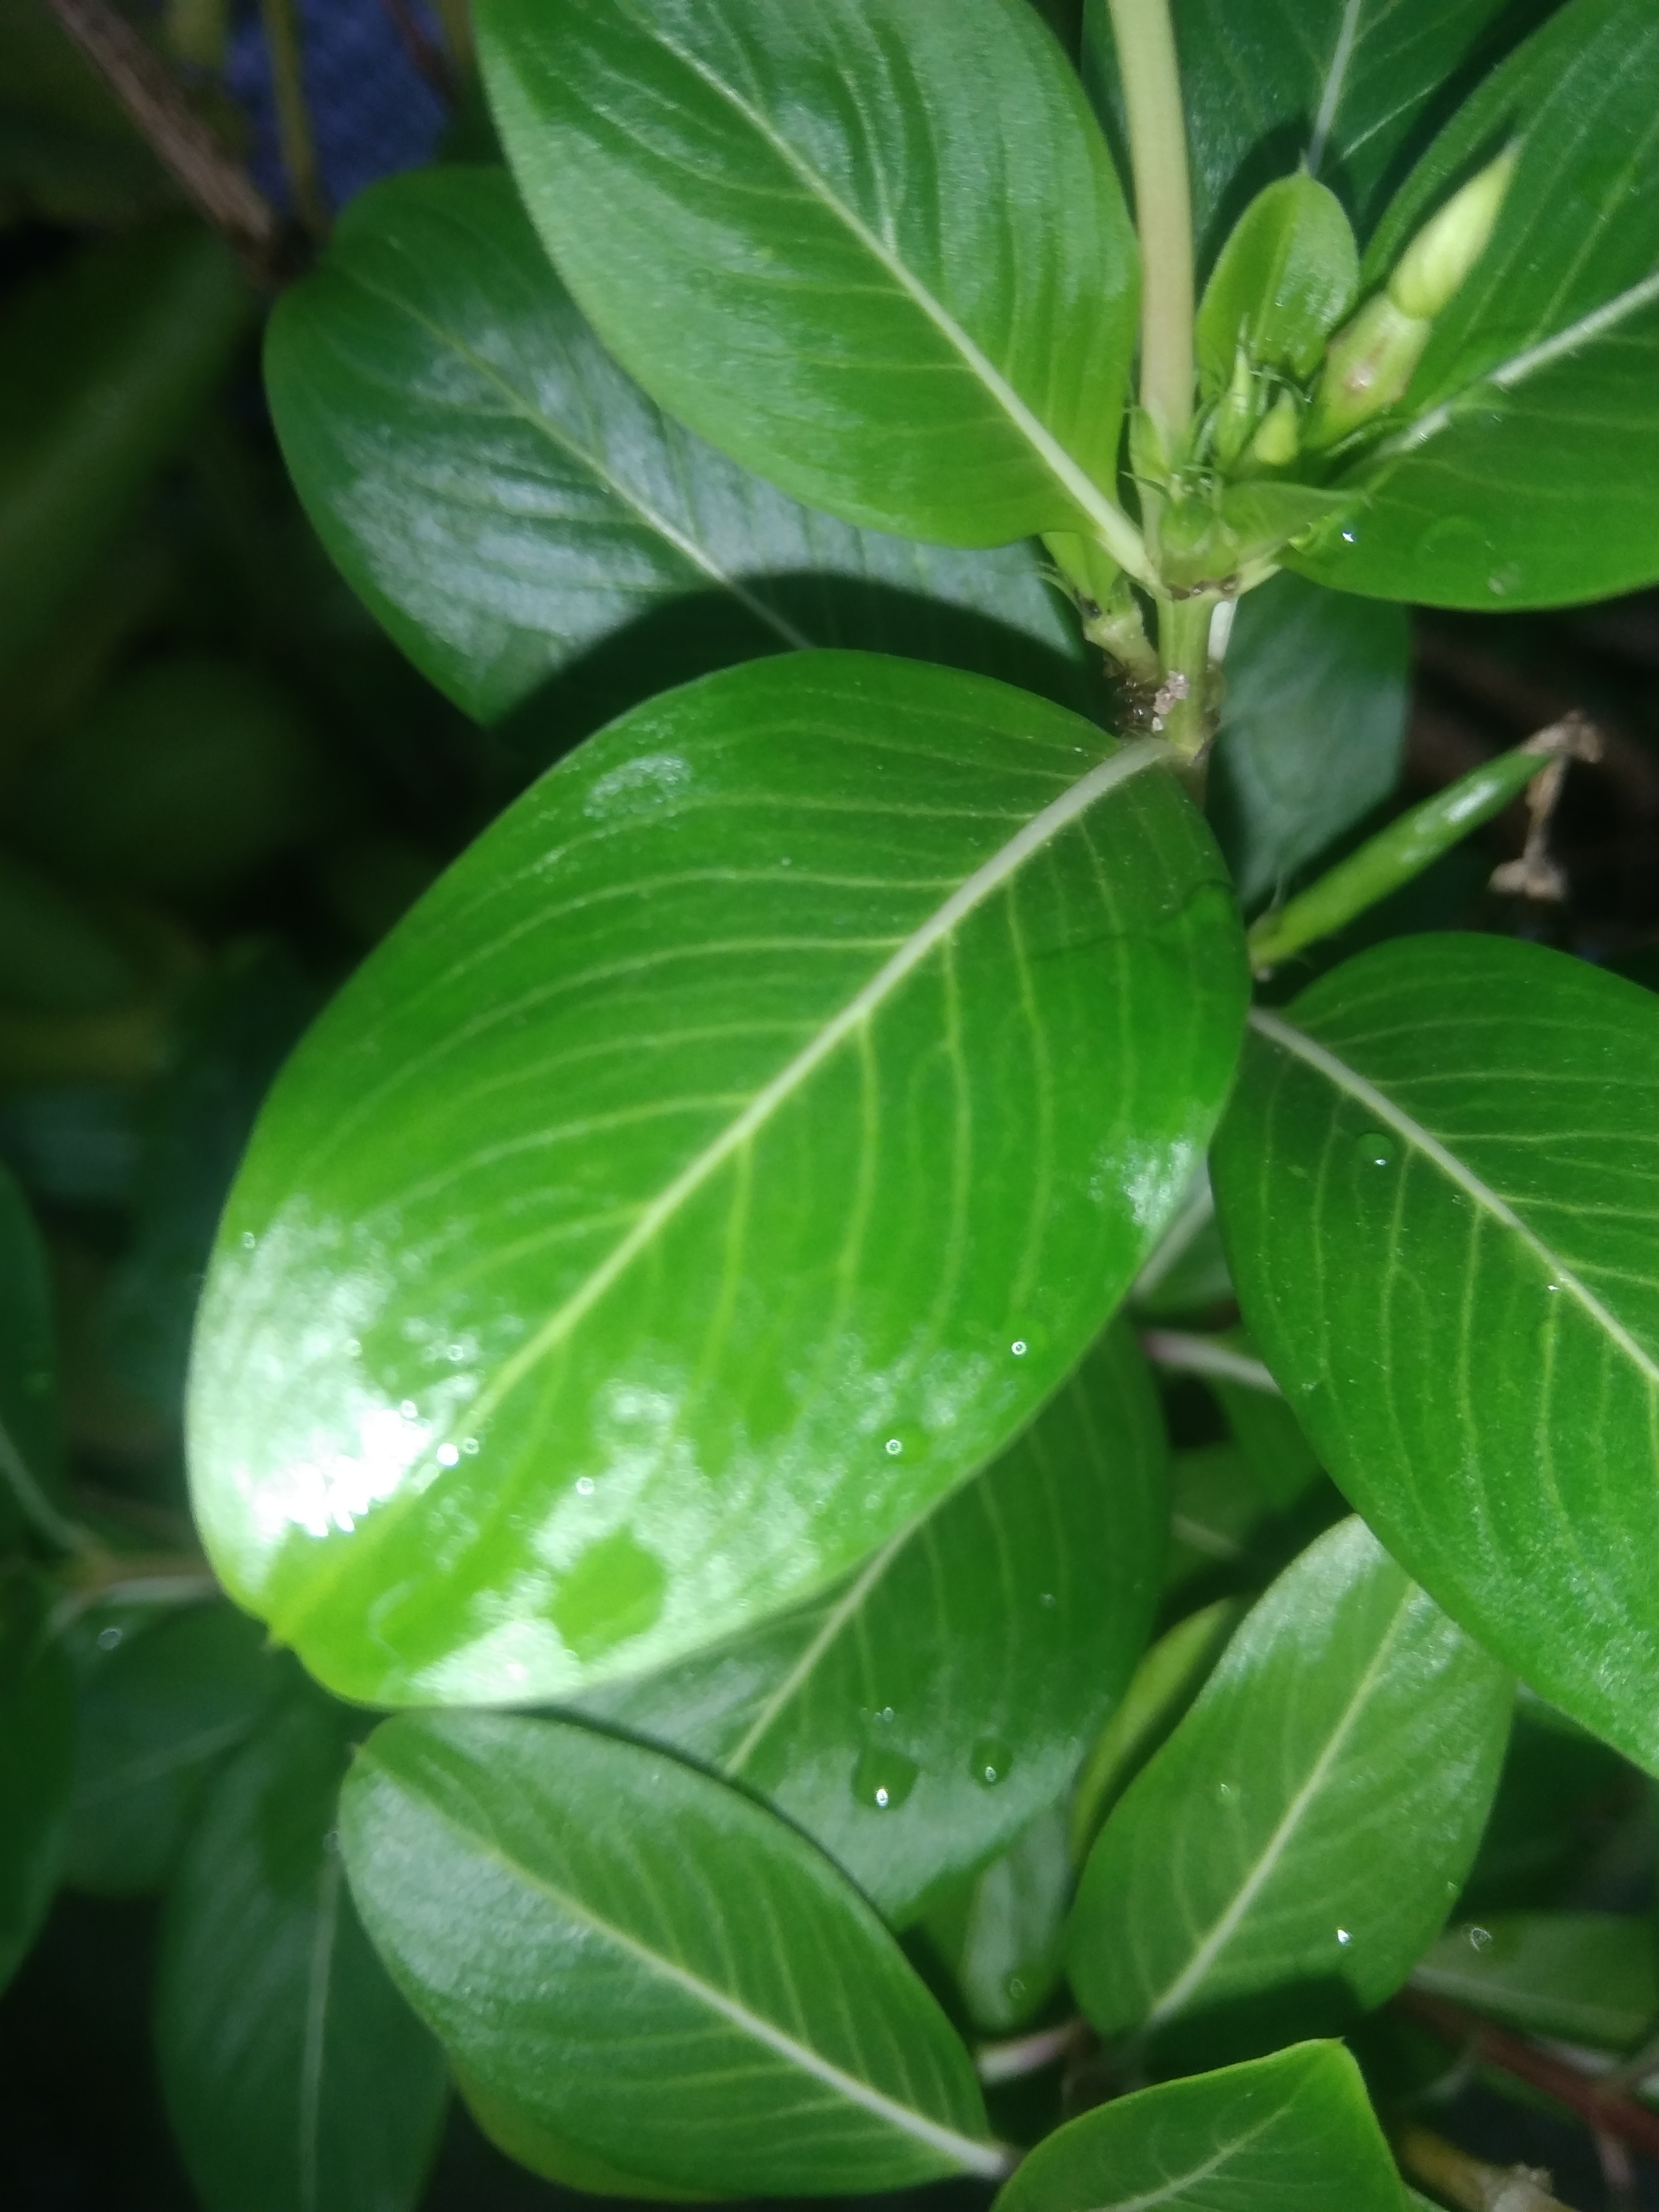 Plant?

rose periwinkle
